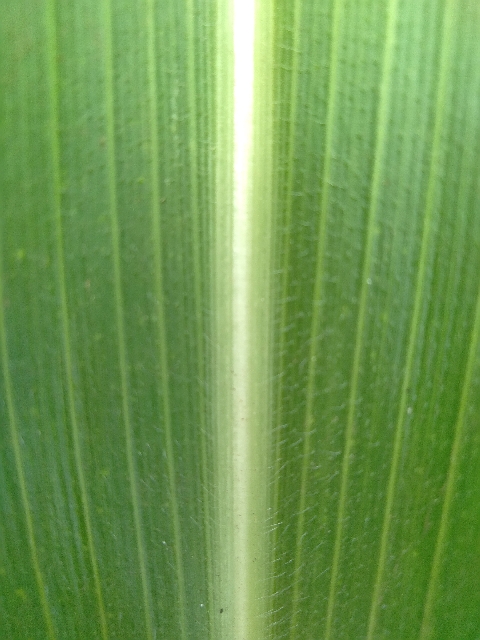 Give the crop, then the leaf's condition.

maize, healthy
